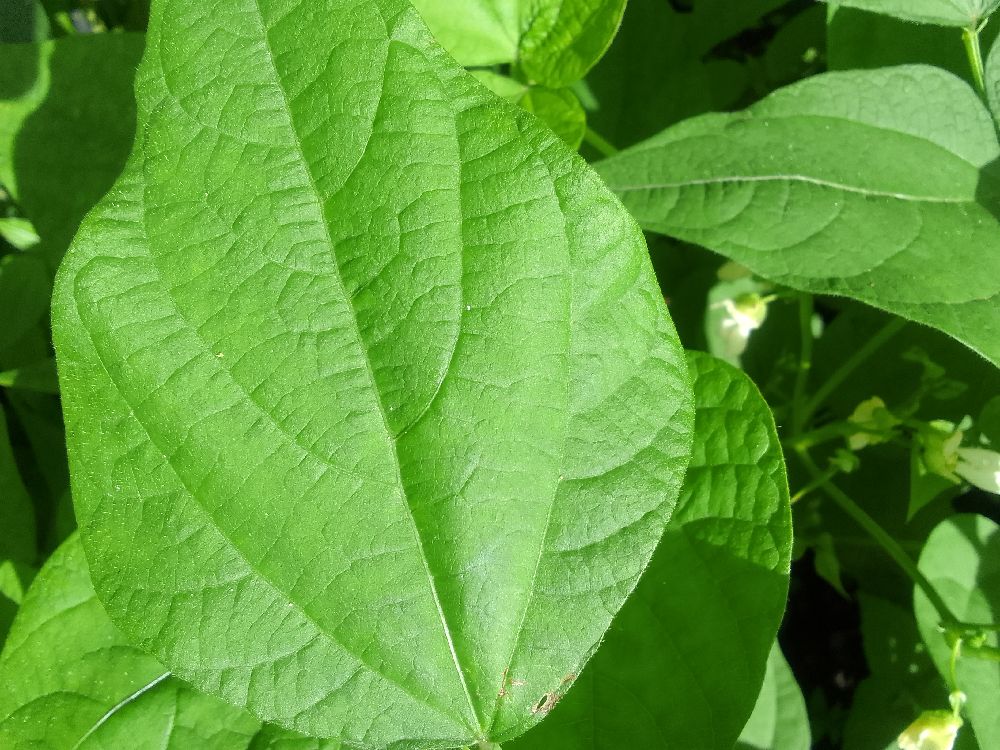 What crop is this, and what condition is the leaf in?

common bean, healthy
